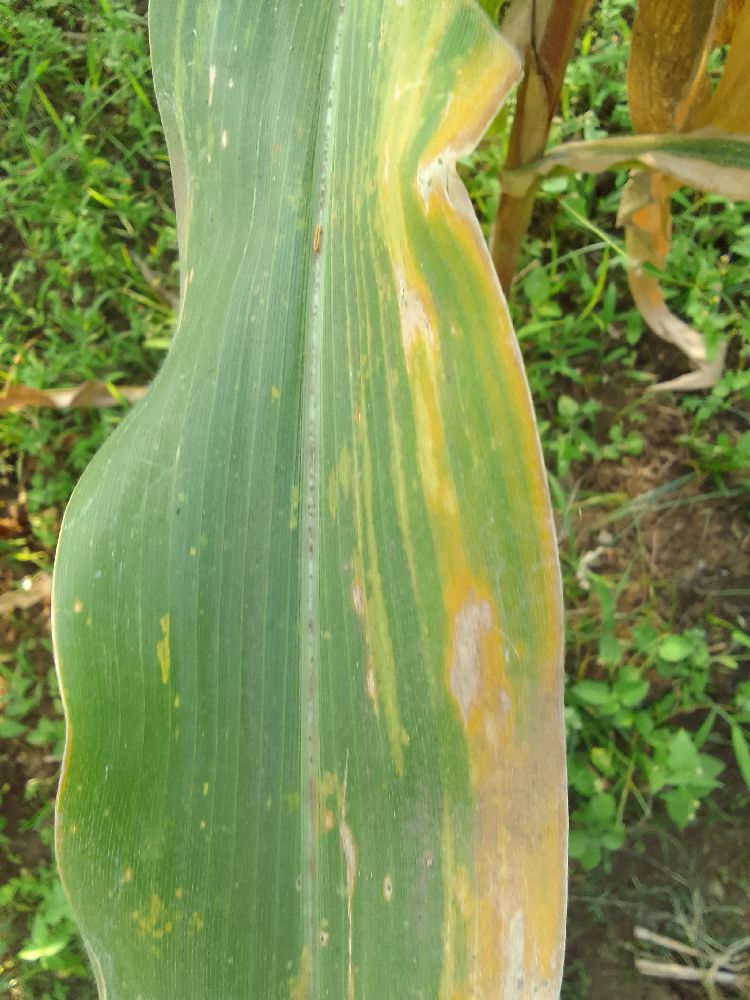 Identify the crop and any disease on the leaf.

maize, maize lethal necrosis
